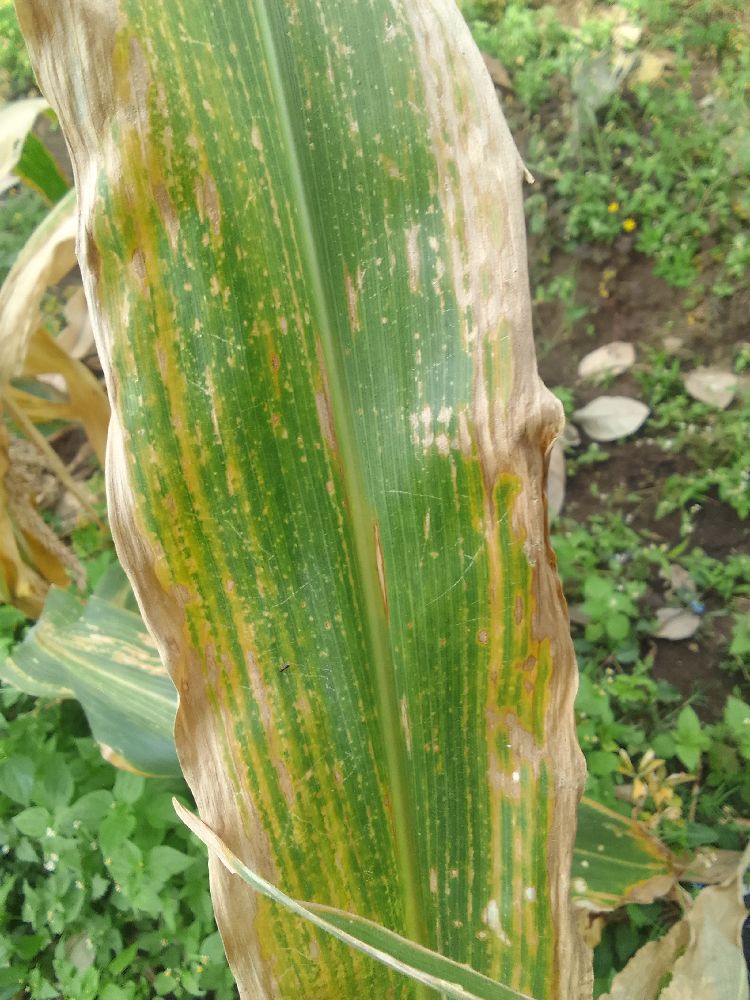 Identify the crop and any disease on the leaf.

maize, maize lethal necrosis
